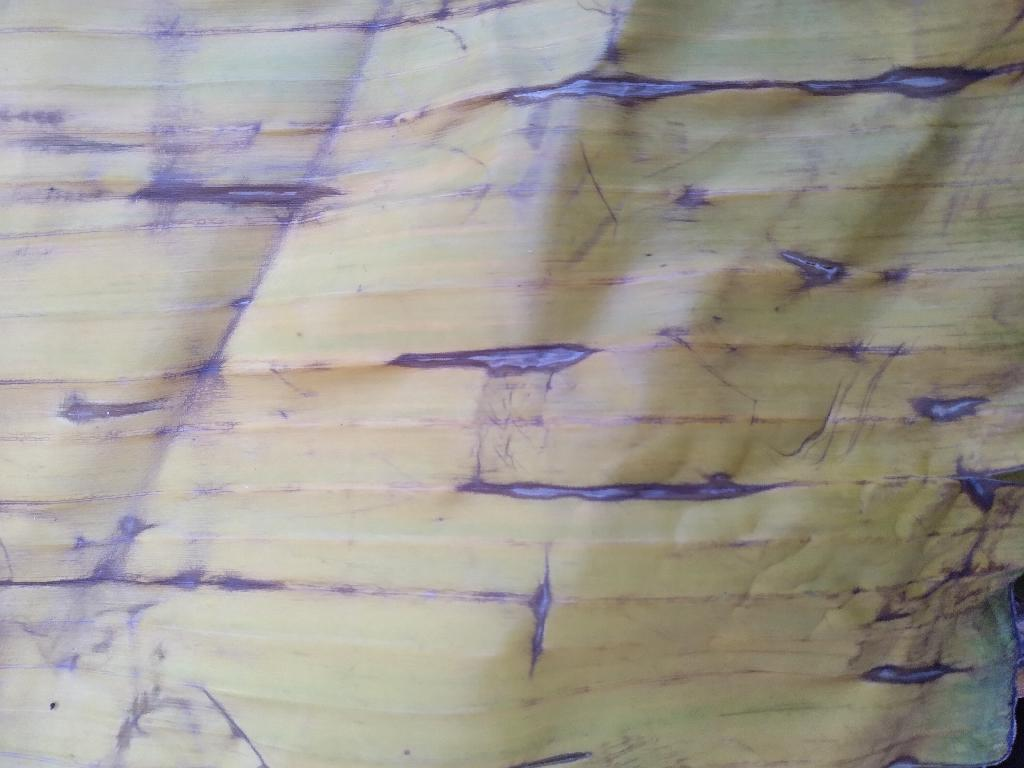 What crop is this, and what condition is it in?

banana, fusarium wilt race 1
